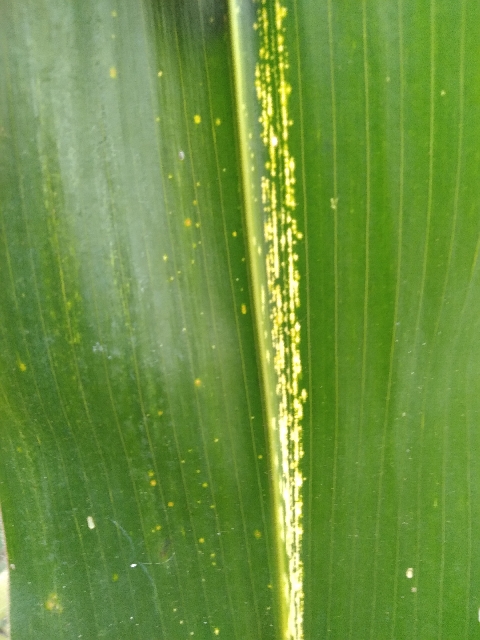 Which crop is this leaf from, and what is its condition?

maize, maize streak virus
